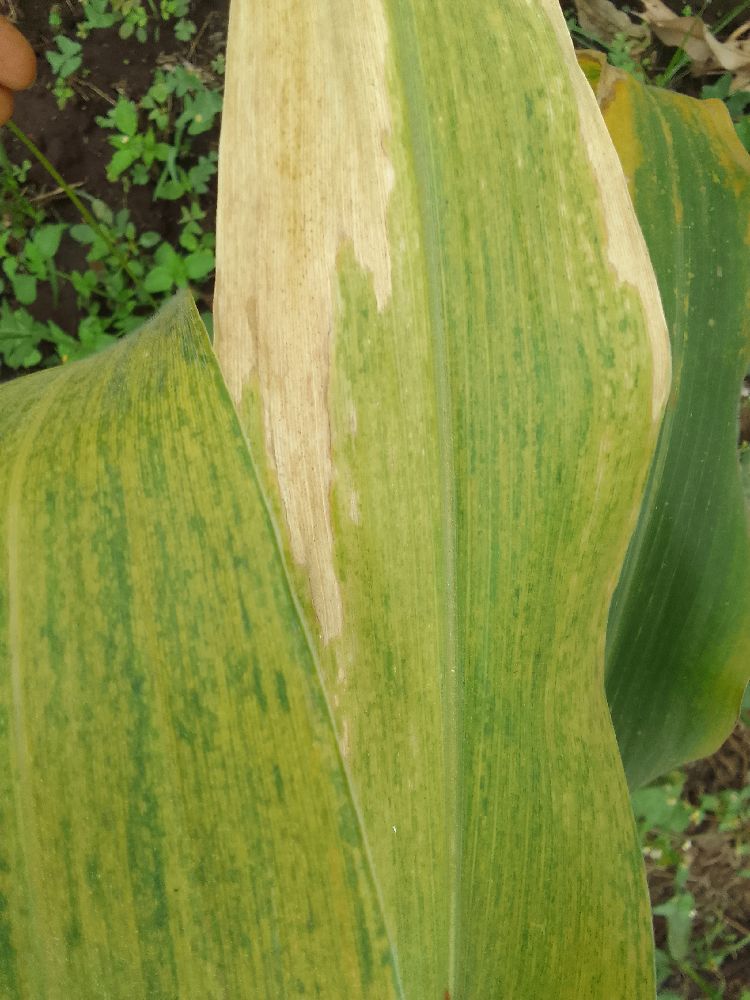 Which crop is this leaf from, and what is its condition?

maize, maize lethal necrosis
